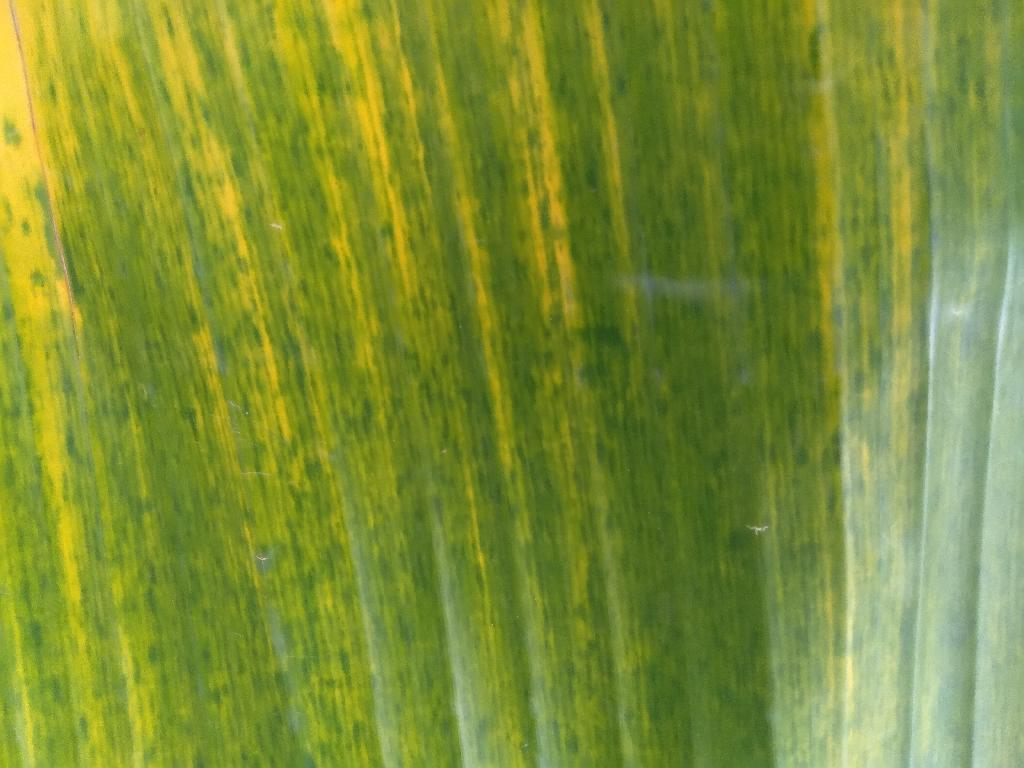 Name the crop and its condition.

banana, fusarium wilt race 1
